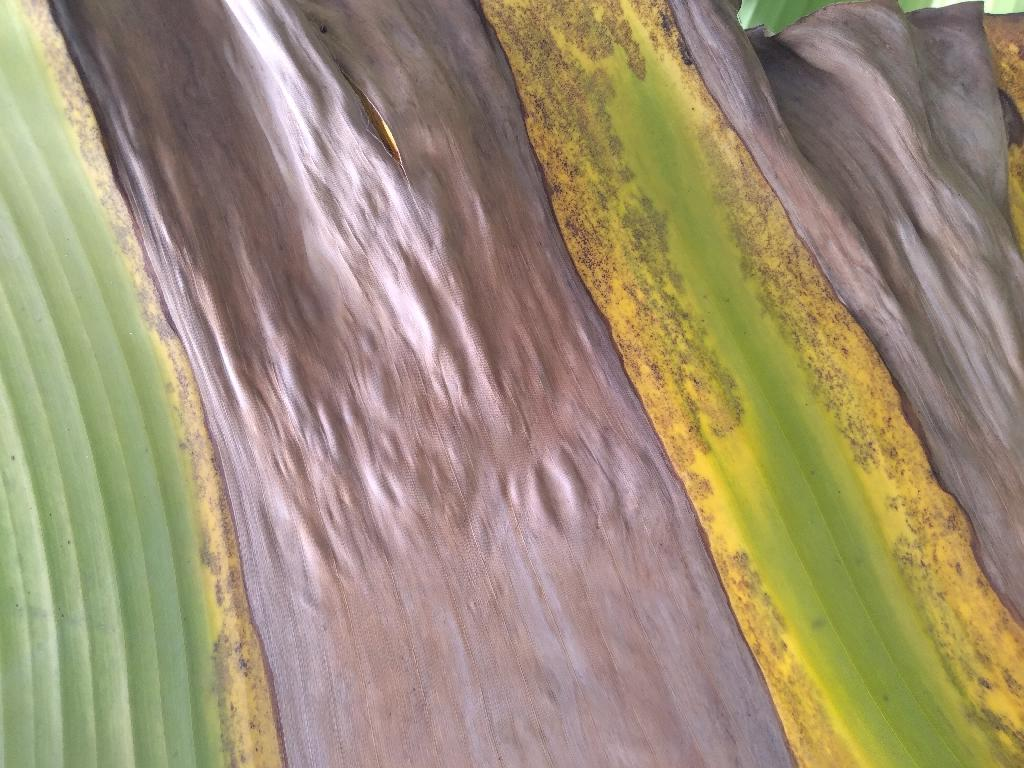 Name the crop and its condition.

banana, black sigatoka
